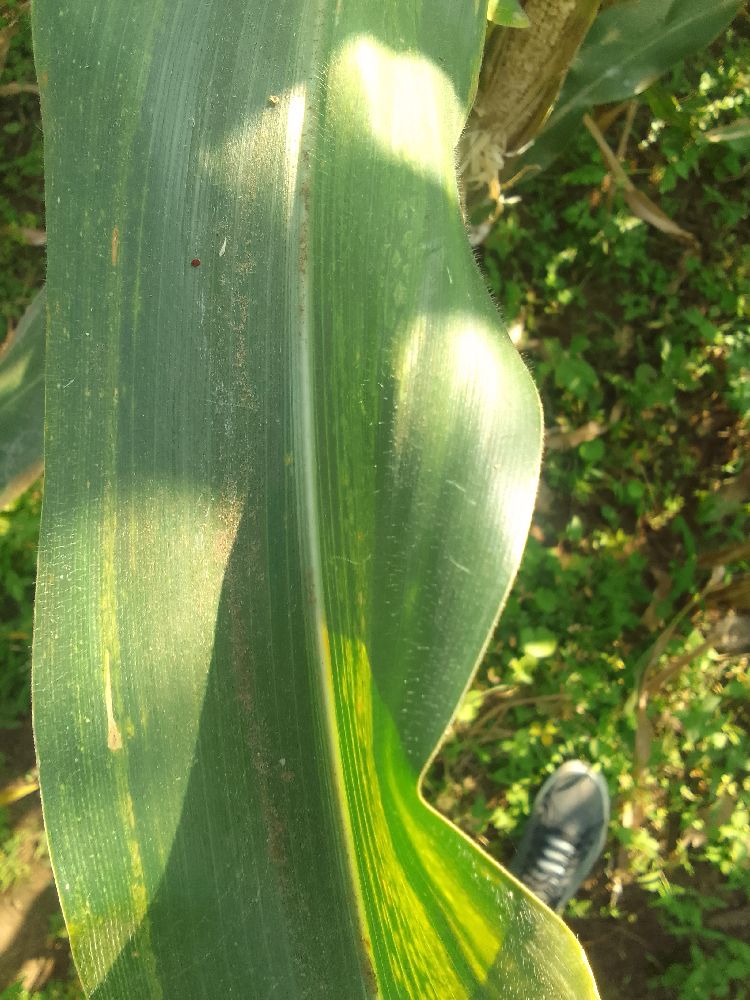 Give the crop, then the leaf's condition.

maize, maize lethal necrosis
